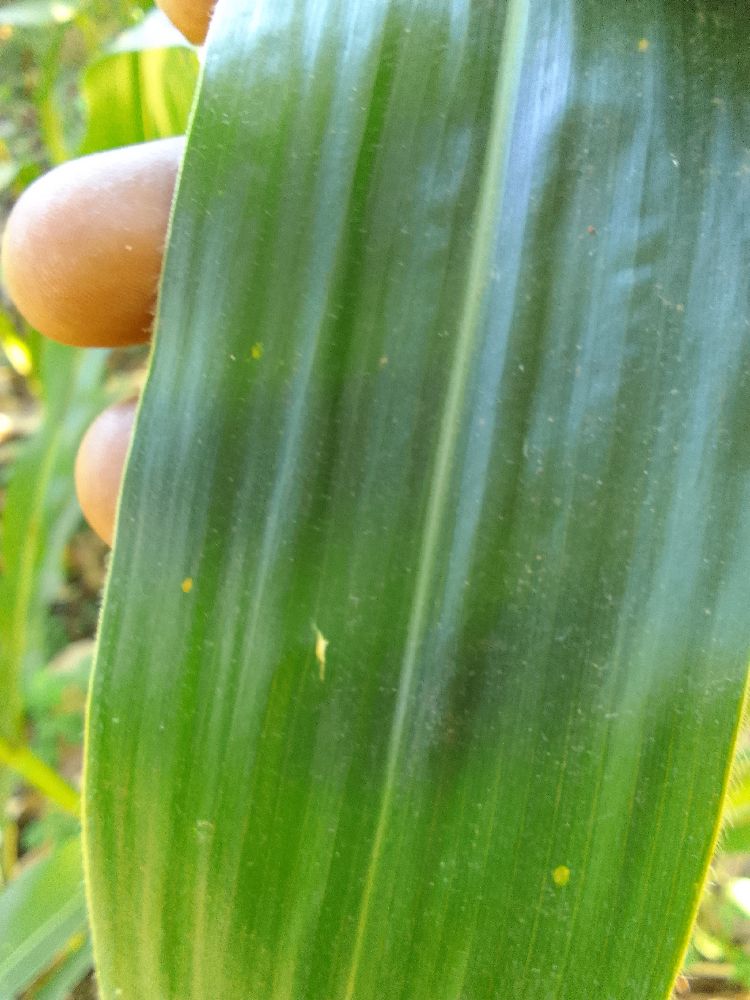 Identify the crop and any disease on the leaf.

maize, healthy
